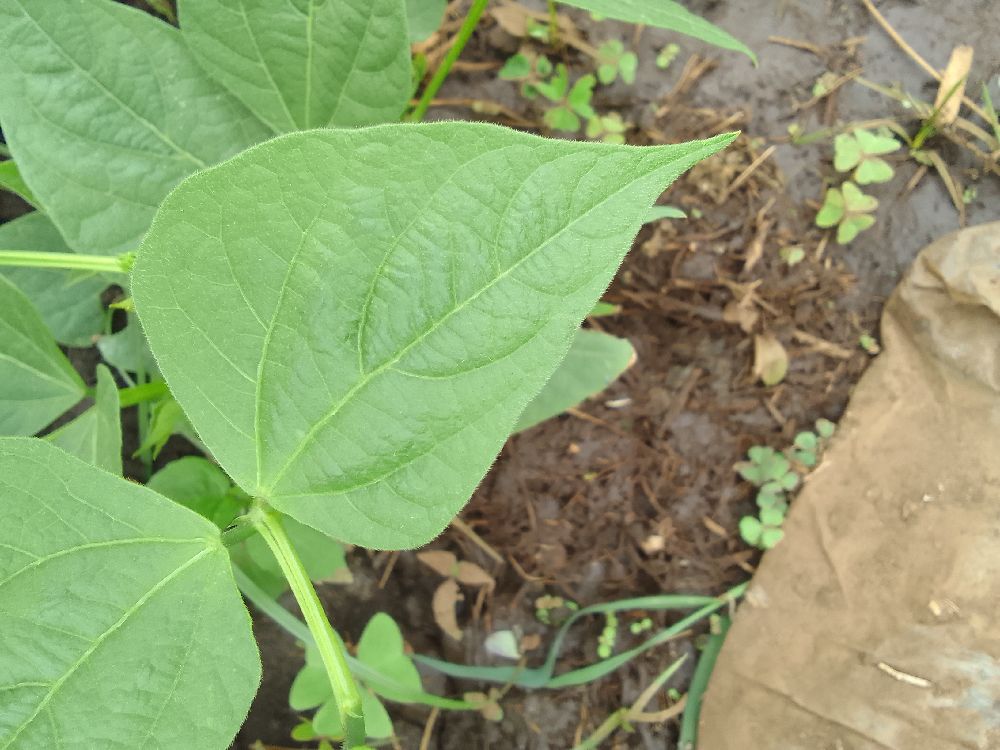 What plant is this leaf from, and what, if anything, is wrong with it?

common bean, healthy
